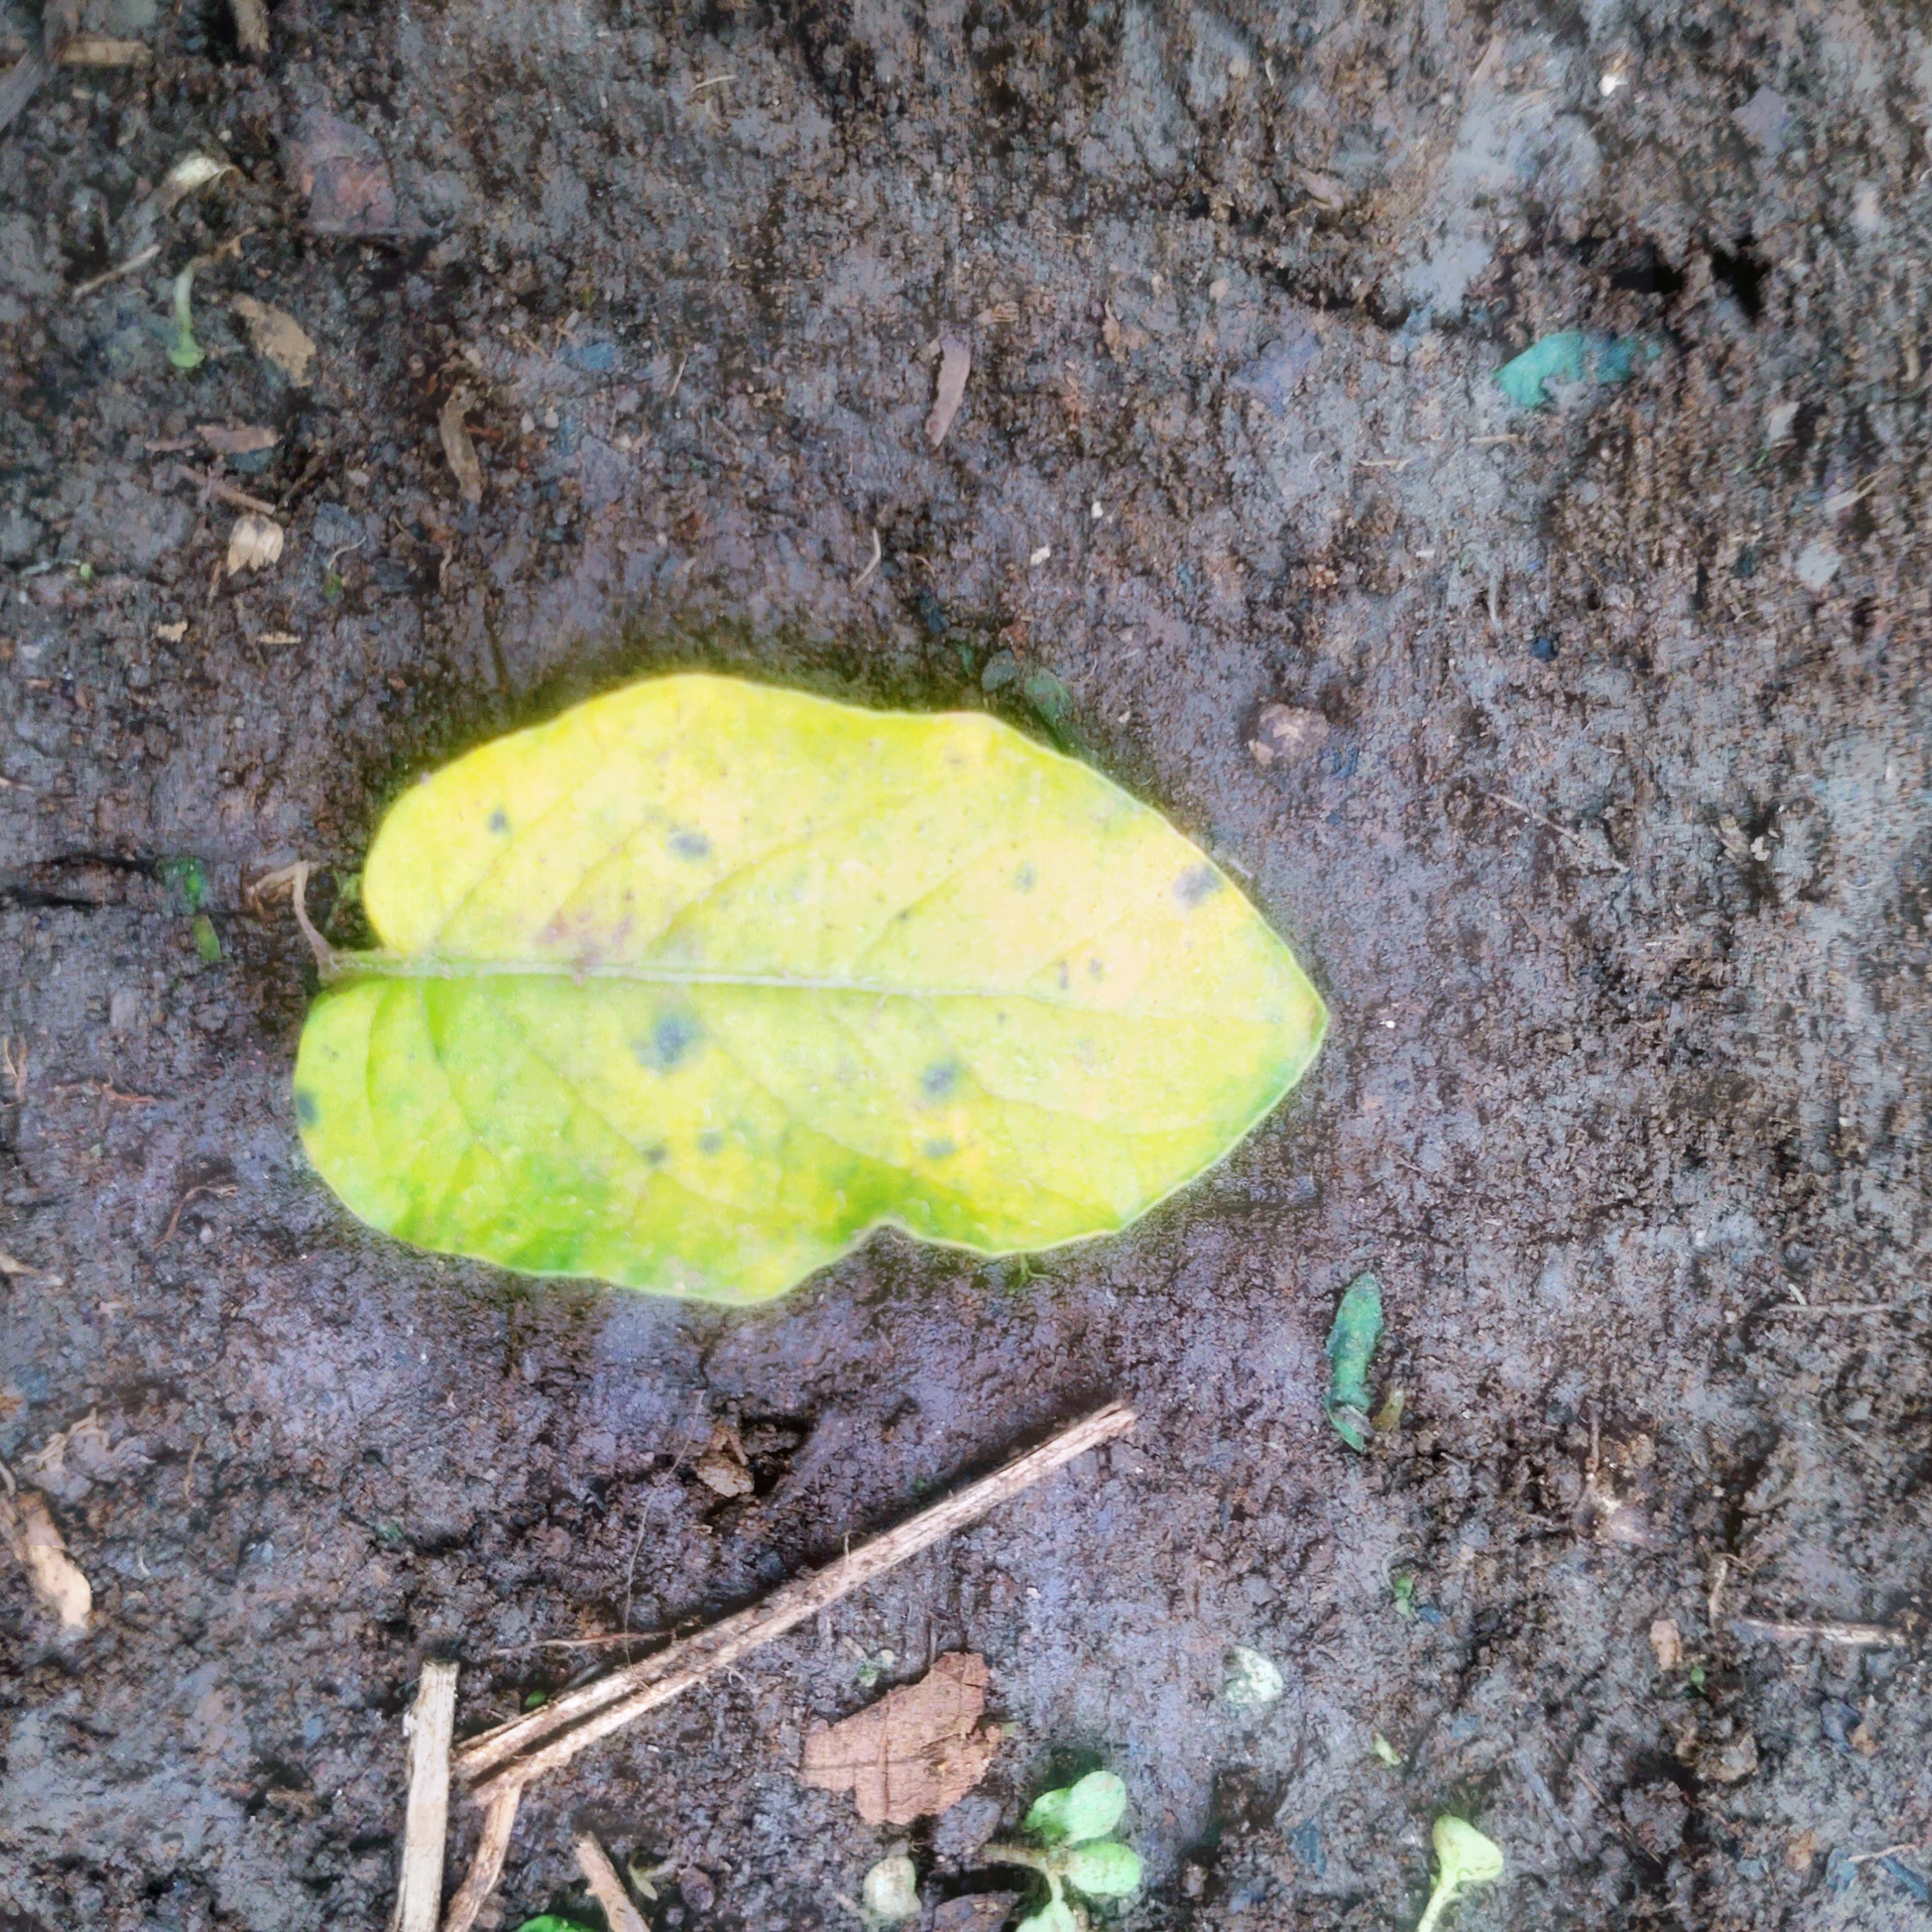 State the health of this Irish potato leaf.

late blight
